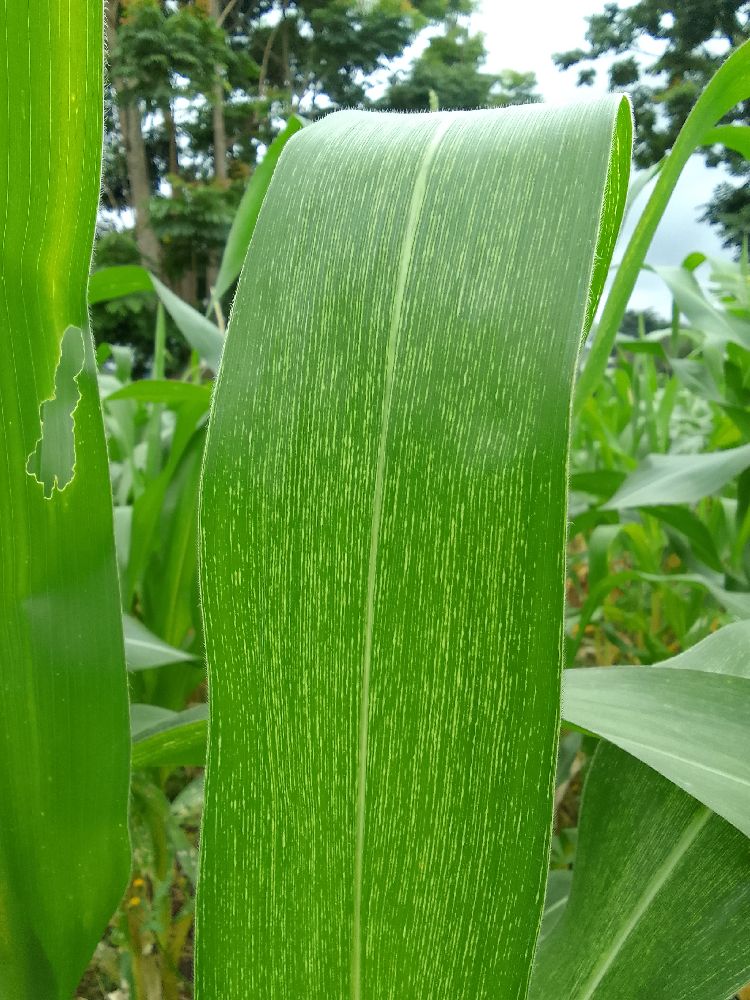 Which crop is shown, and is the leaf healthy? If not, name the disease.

maize, maize streak virus
